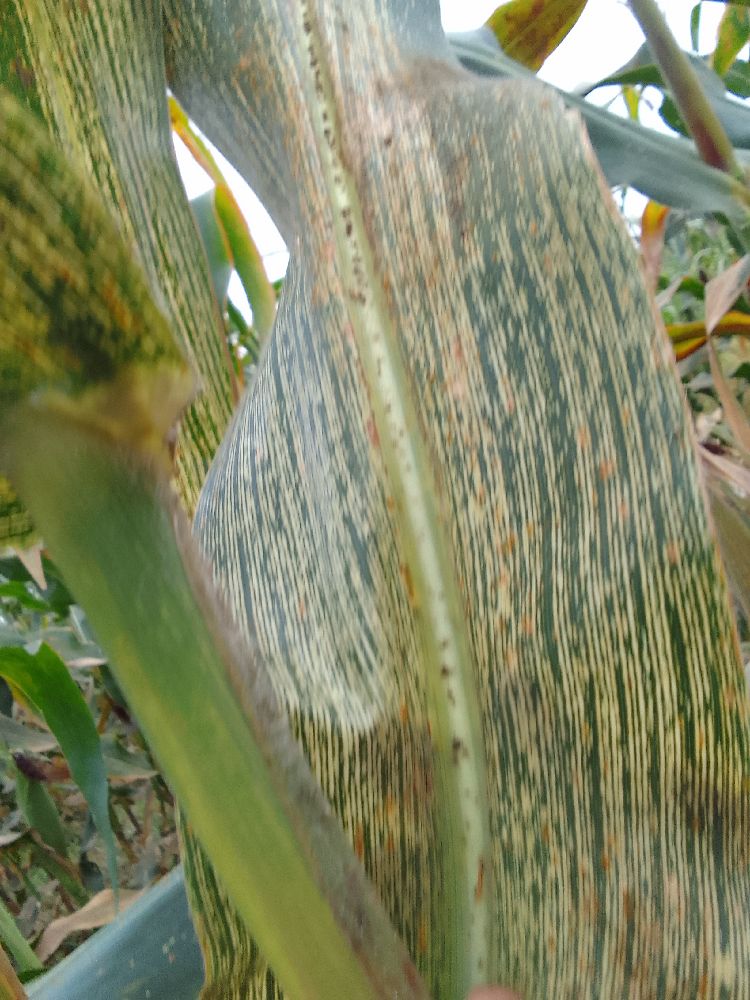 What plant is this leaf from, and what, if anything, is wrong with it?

maize, maize streak virus
